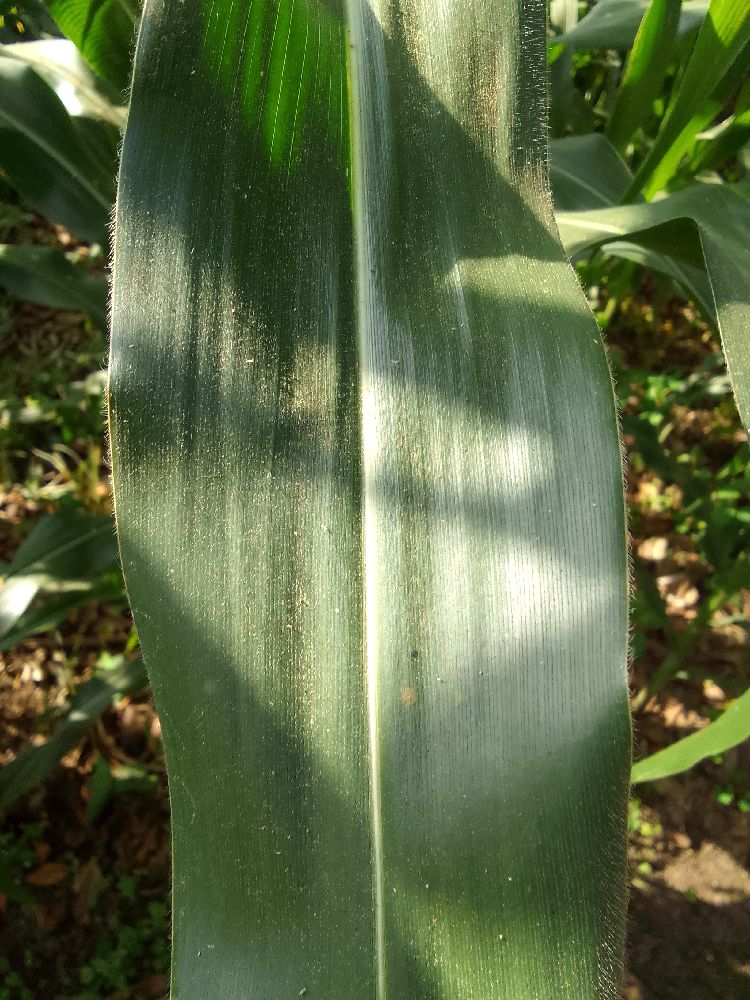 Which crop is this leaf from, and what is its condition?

maize, healthy
